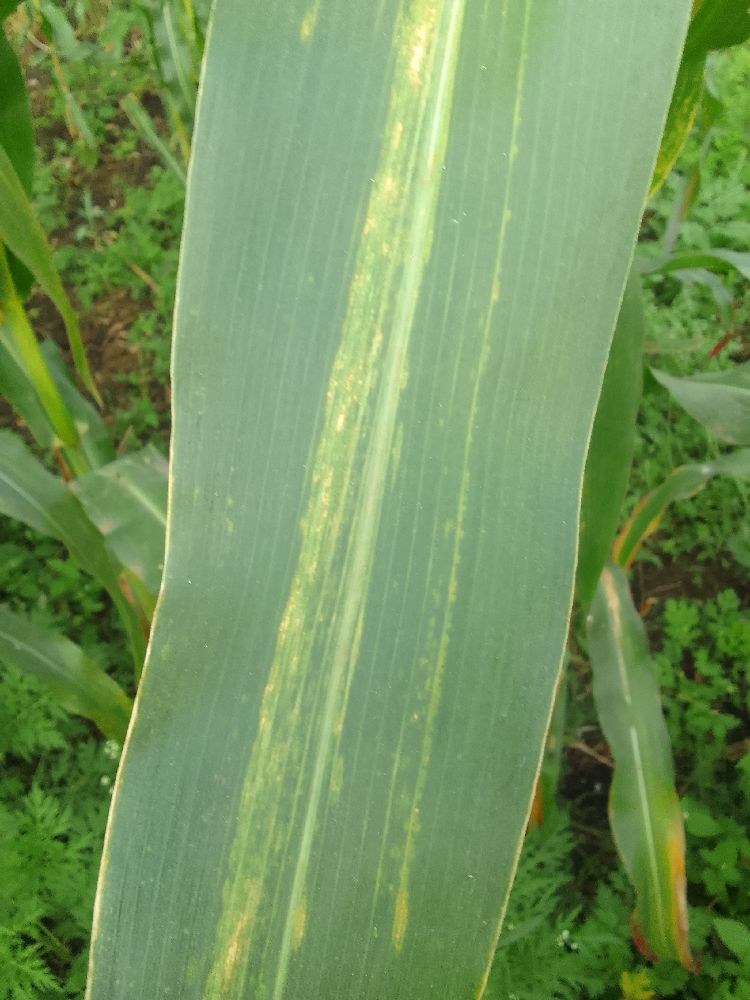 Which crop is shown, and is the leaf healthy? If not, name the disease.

maize, maize lethal necrosis
